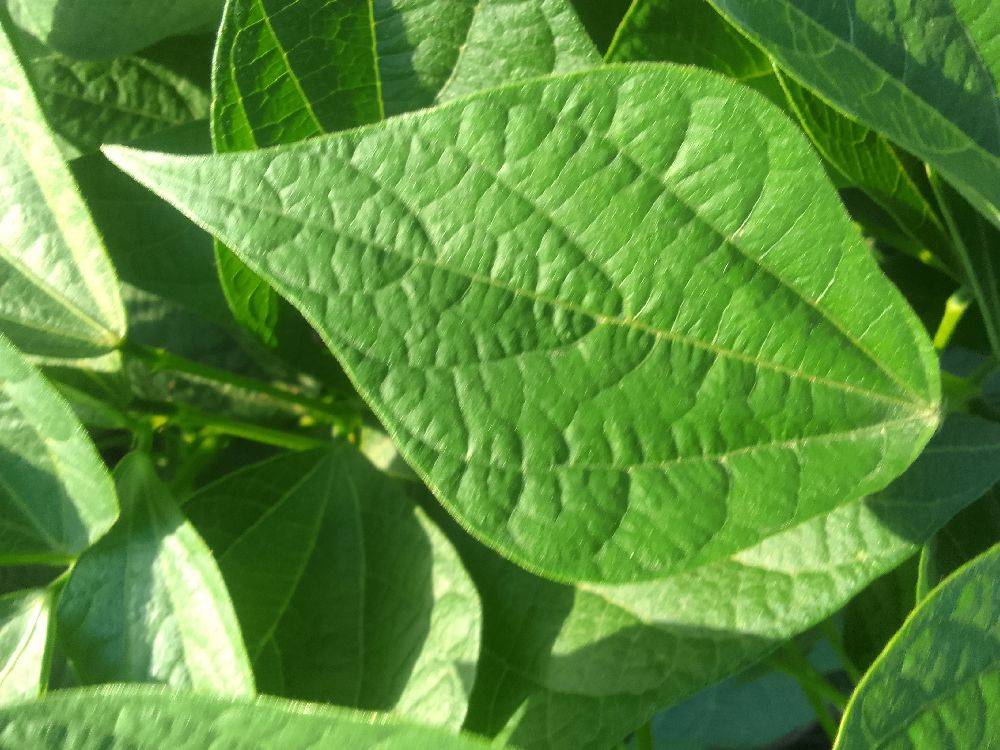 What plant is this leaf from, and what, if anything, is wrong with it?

common bean, healthy
